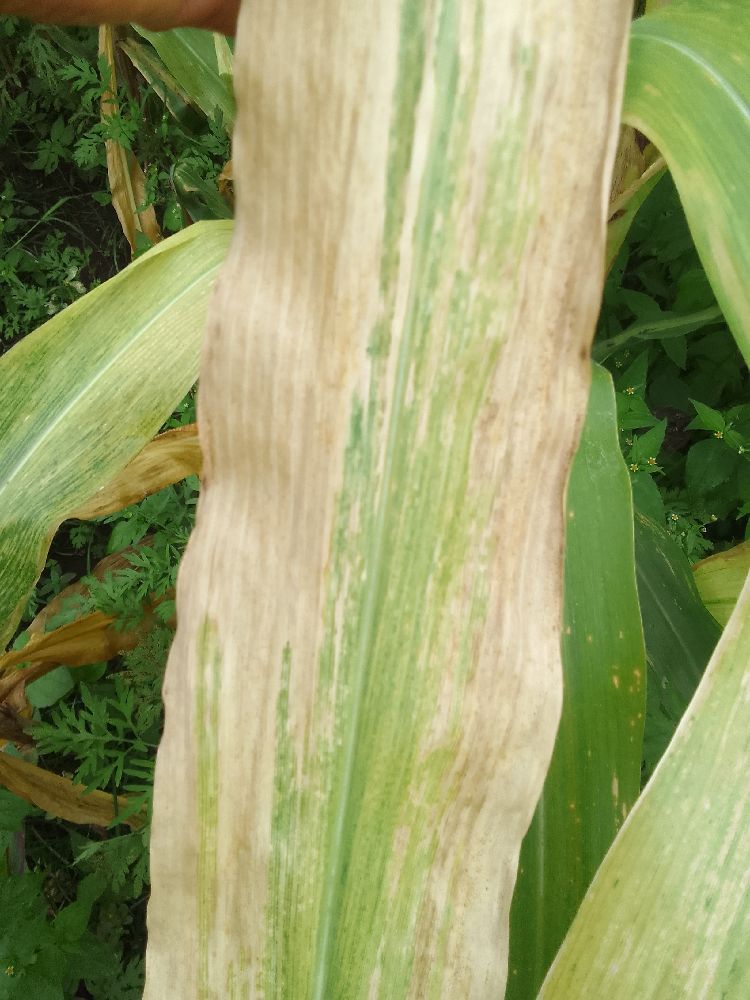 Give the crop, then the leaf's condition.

maize, maize lethal necrosis
